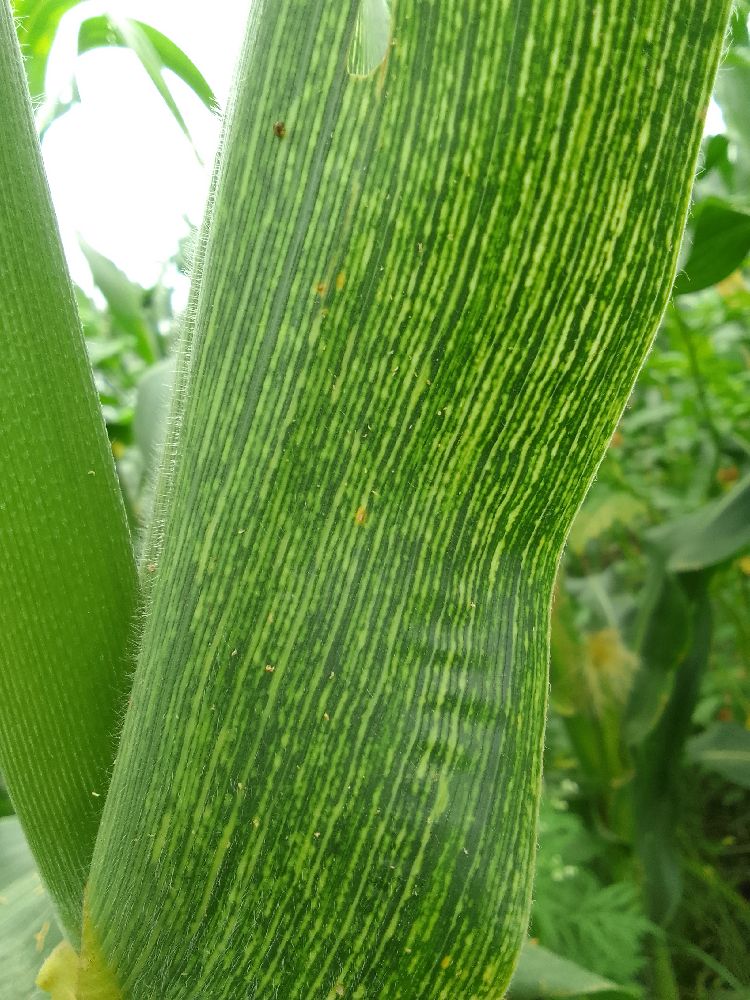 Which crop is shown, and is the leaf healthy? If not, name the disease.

maize, maize streak virus
